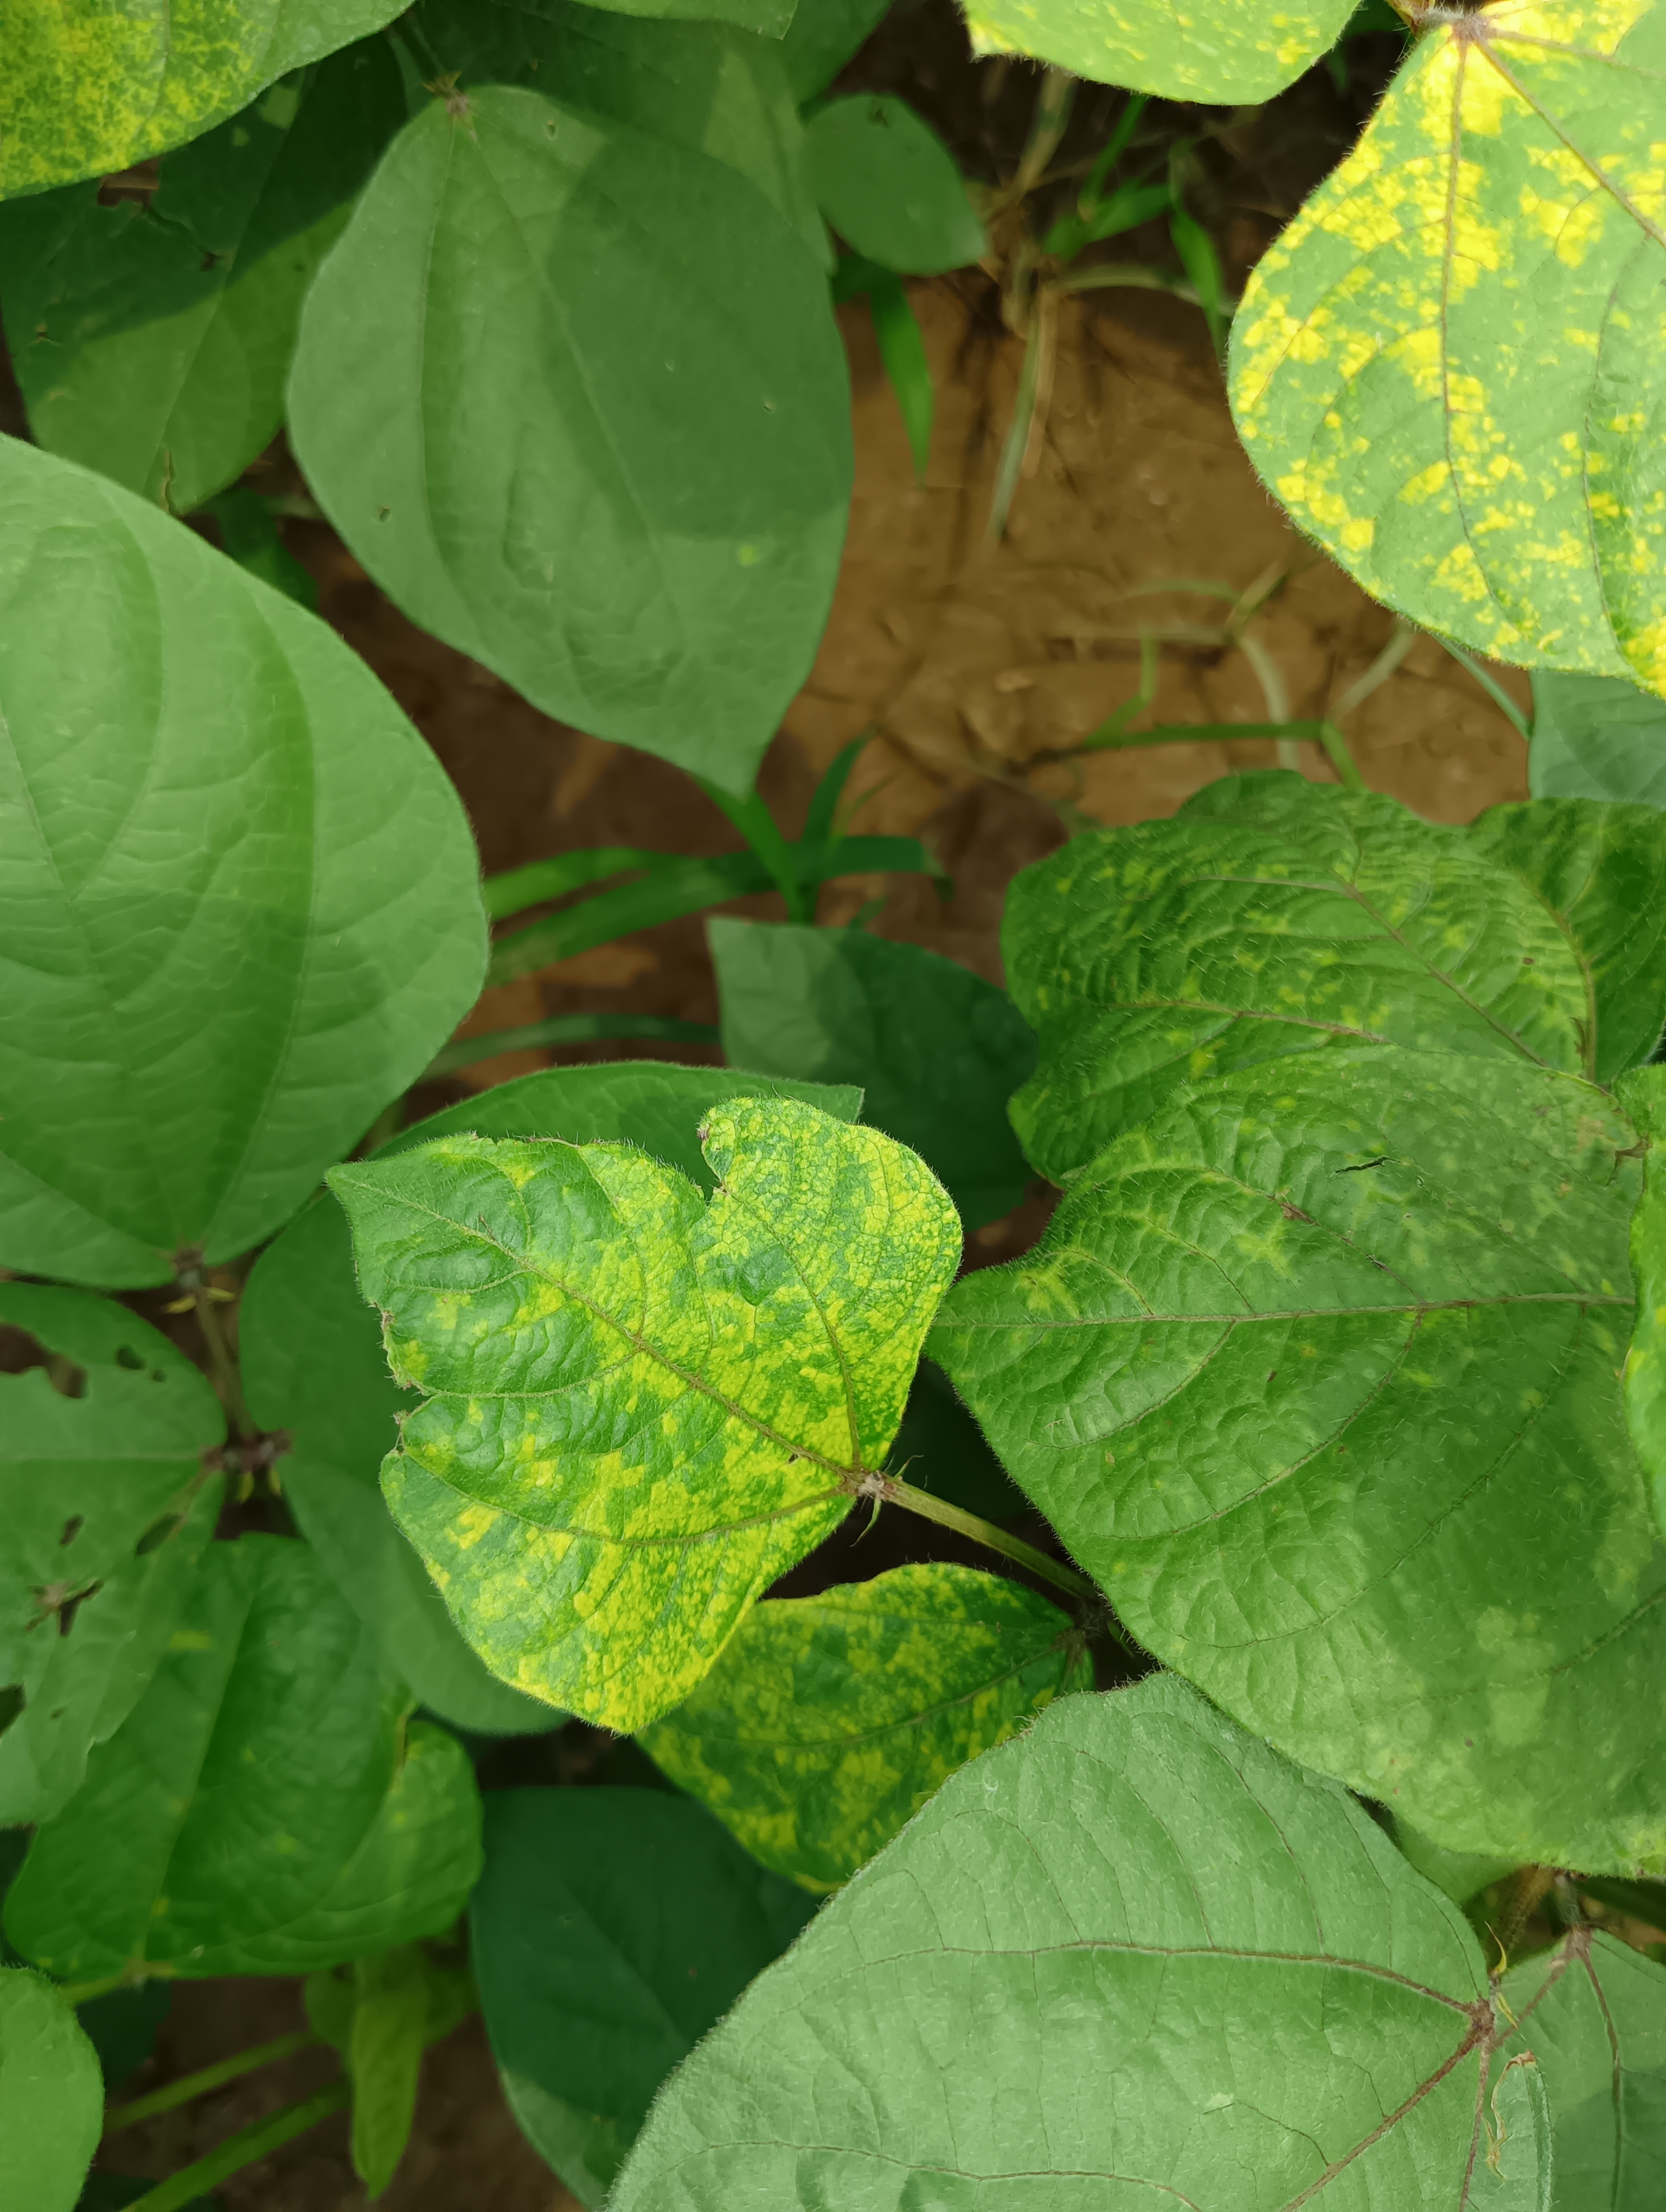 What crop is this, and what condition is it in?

mungbean, yellow mosaic
